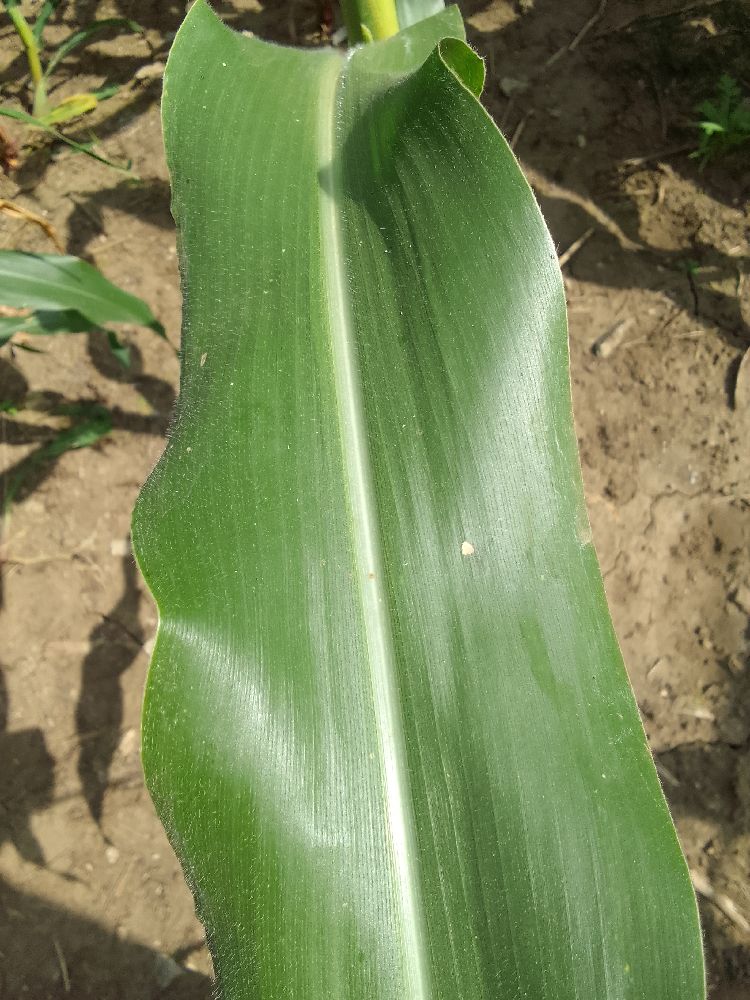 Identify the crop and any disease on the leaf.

maize, healthy
